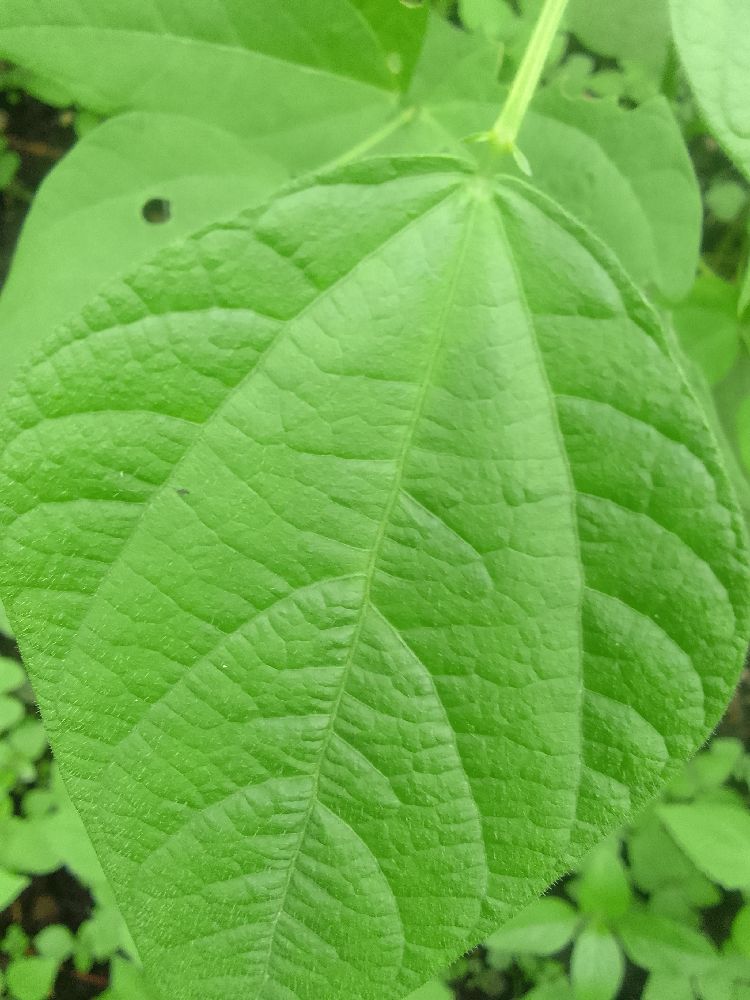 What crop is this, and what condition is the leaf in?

common bean, healthy
